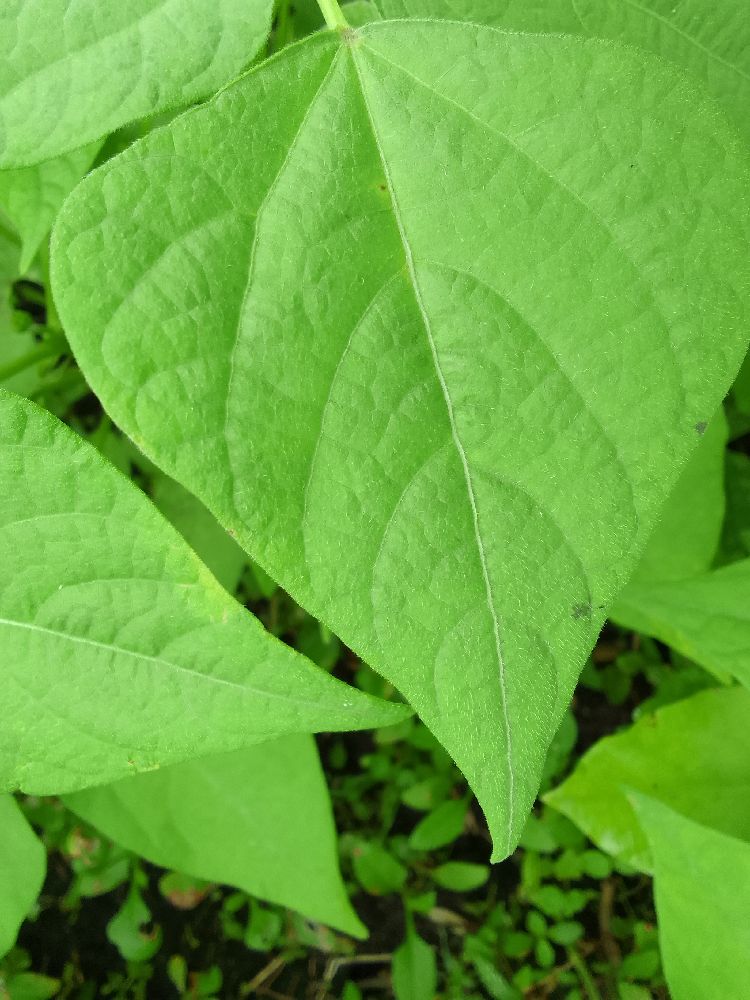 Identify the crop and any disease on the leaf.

common bean, healthy
